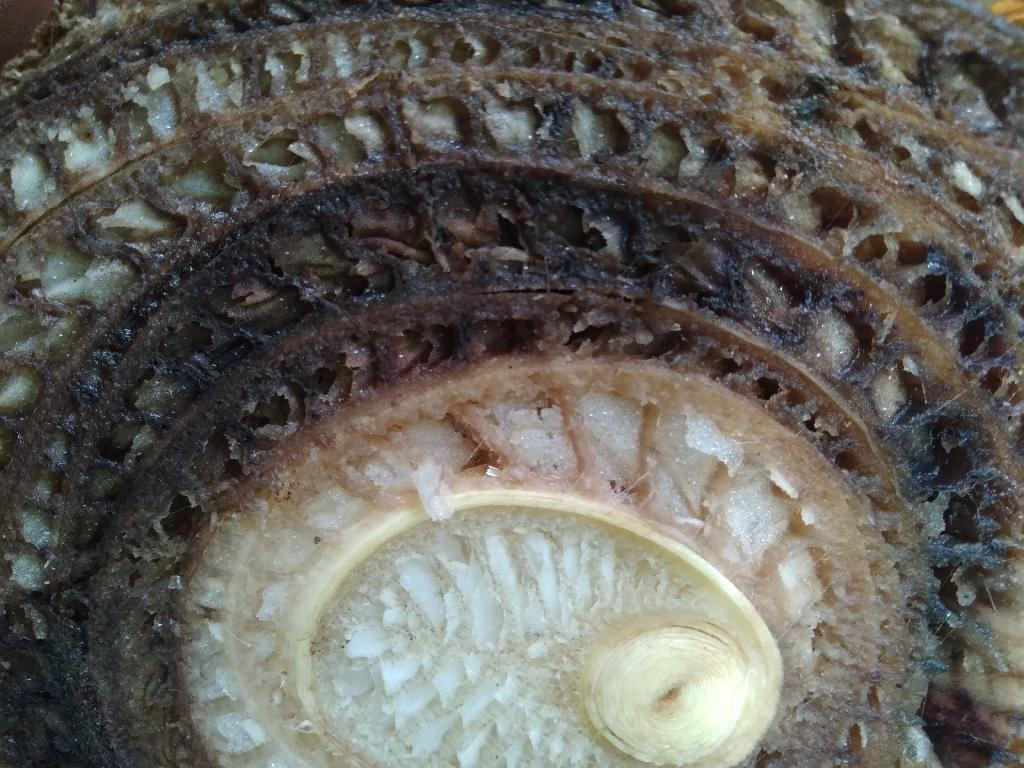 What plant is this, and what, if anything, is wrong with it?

banana, fusarium wilt race 1
